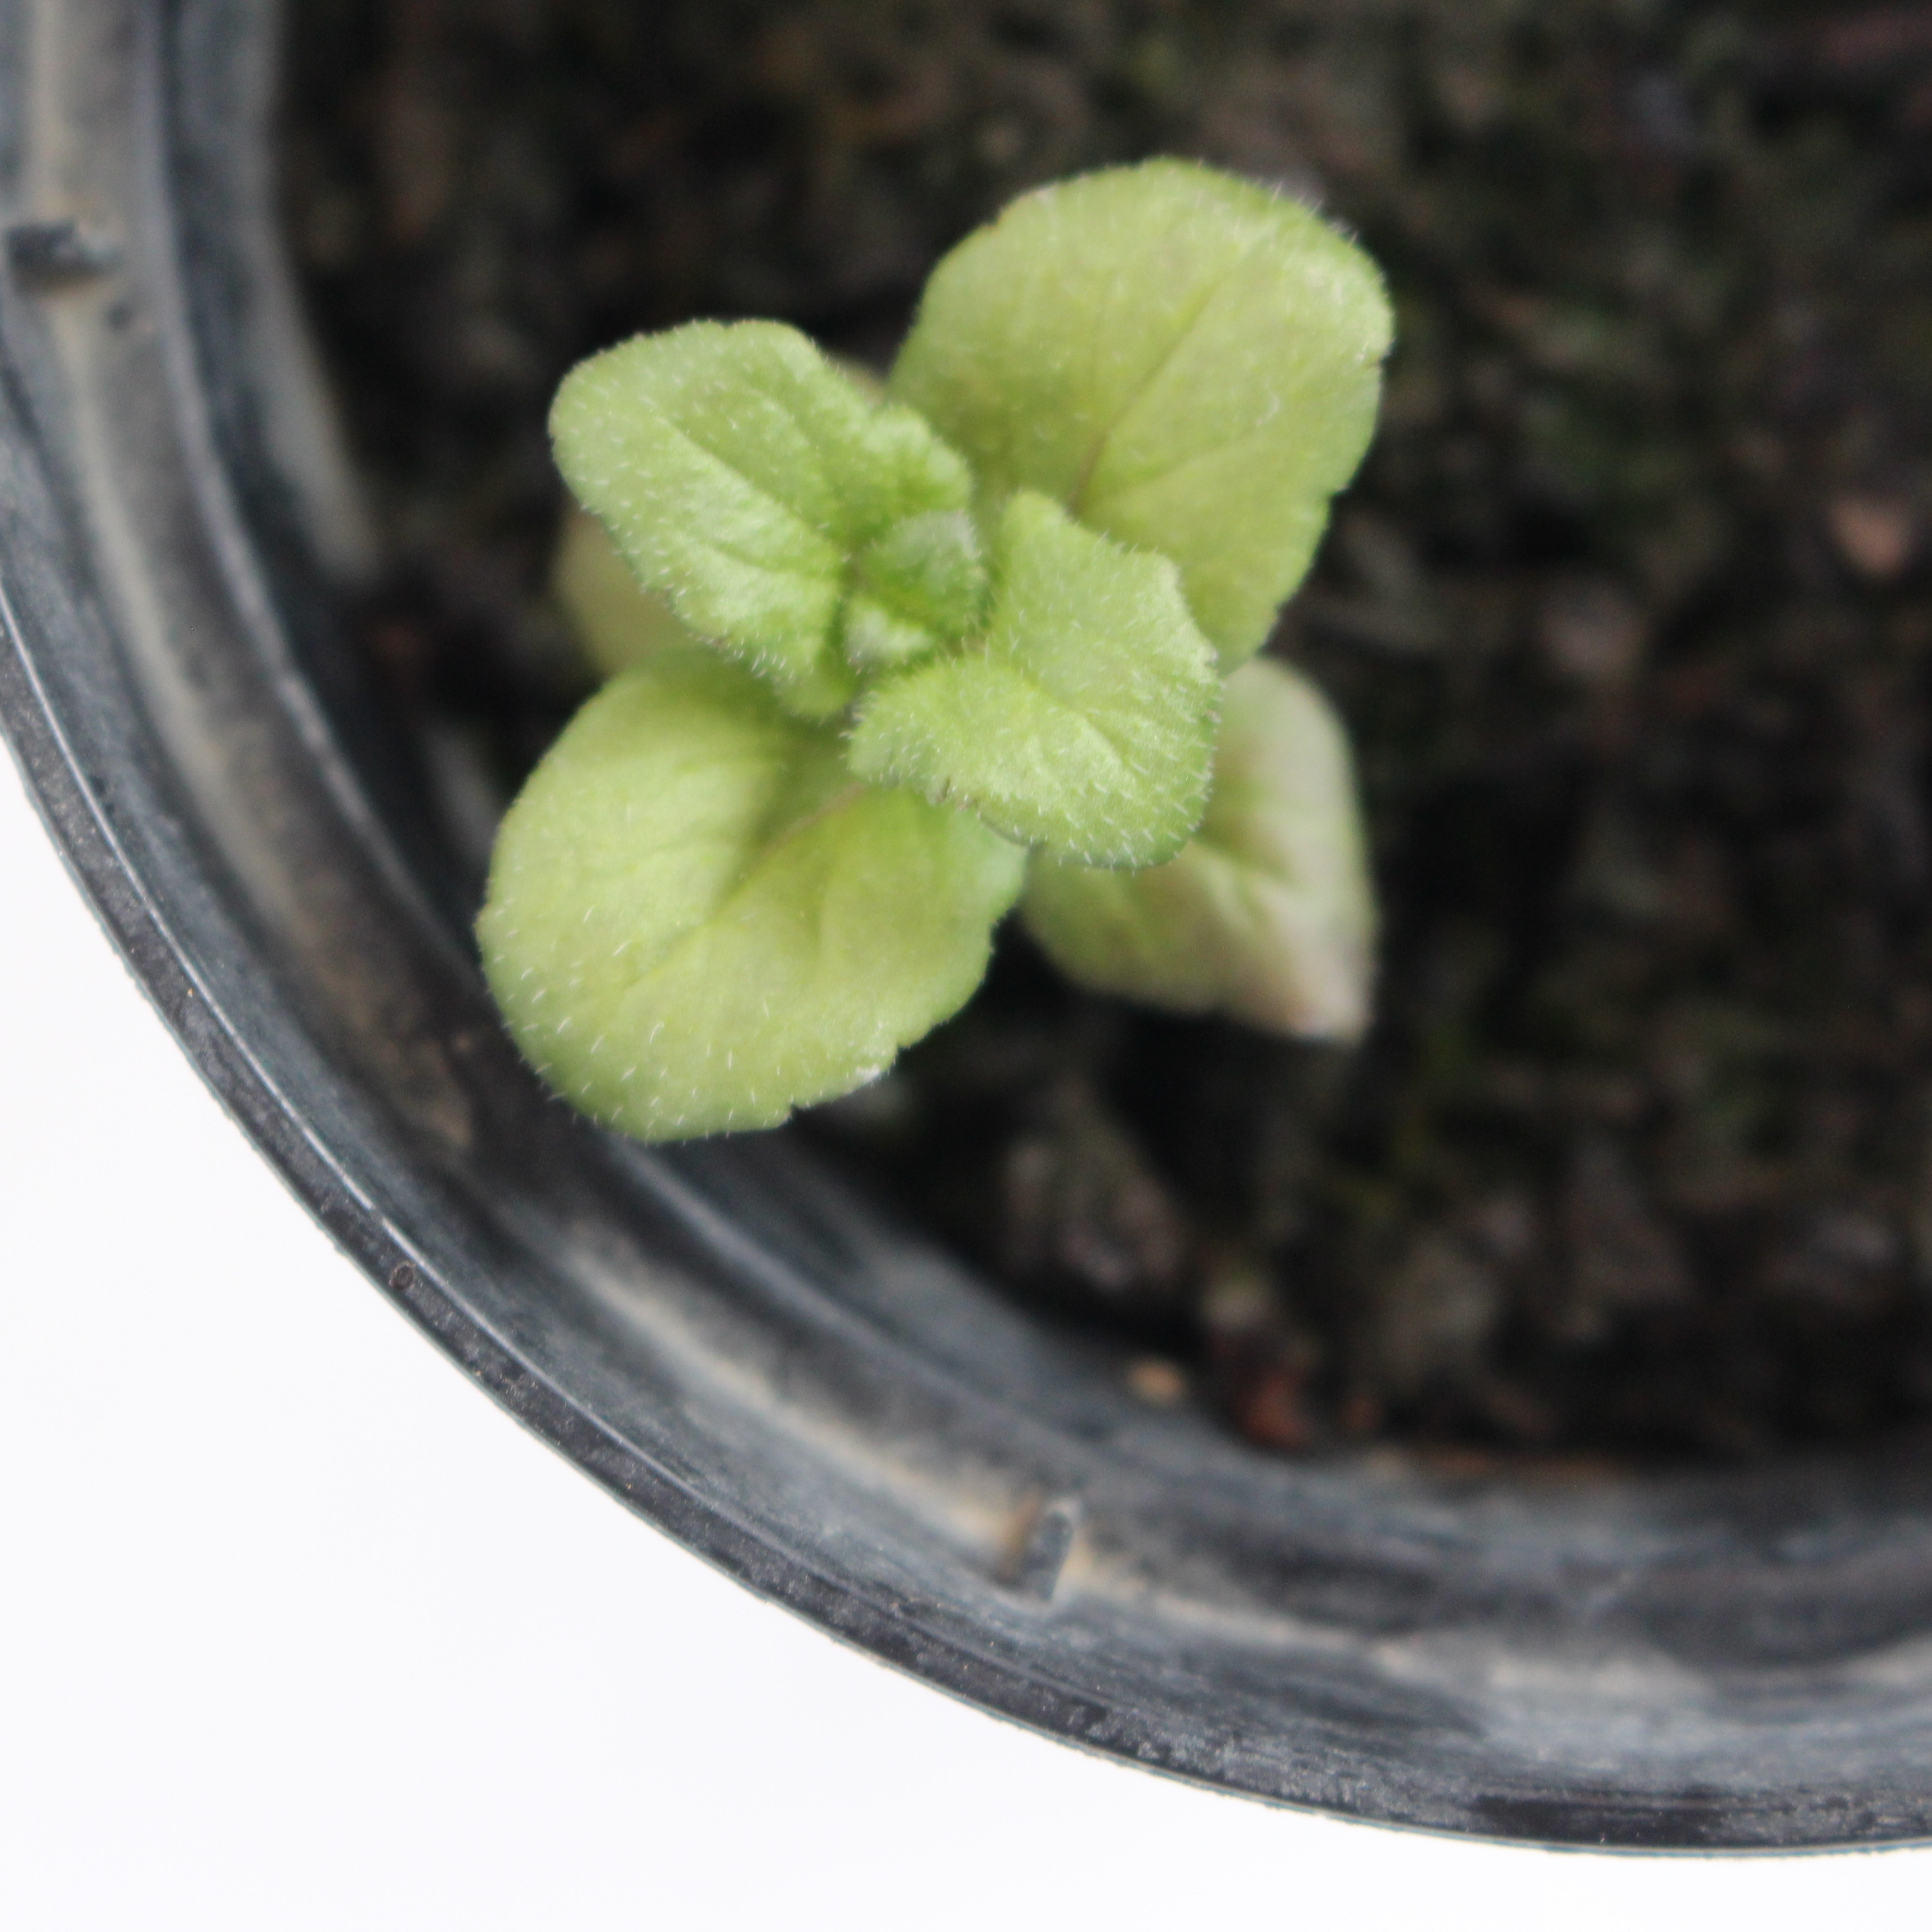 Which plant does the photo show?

Veronica persica
